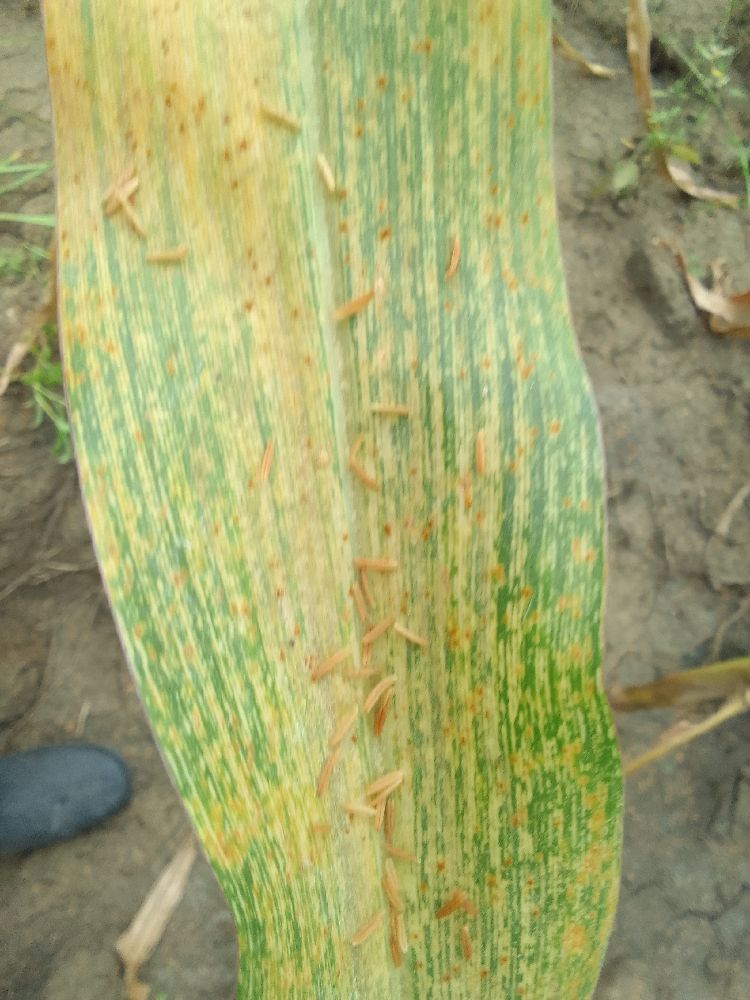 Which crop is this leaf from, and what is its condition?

maize, maize streak virus
